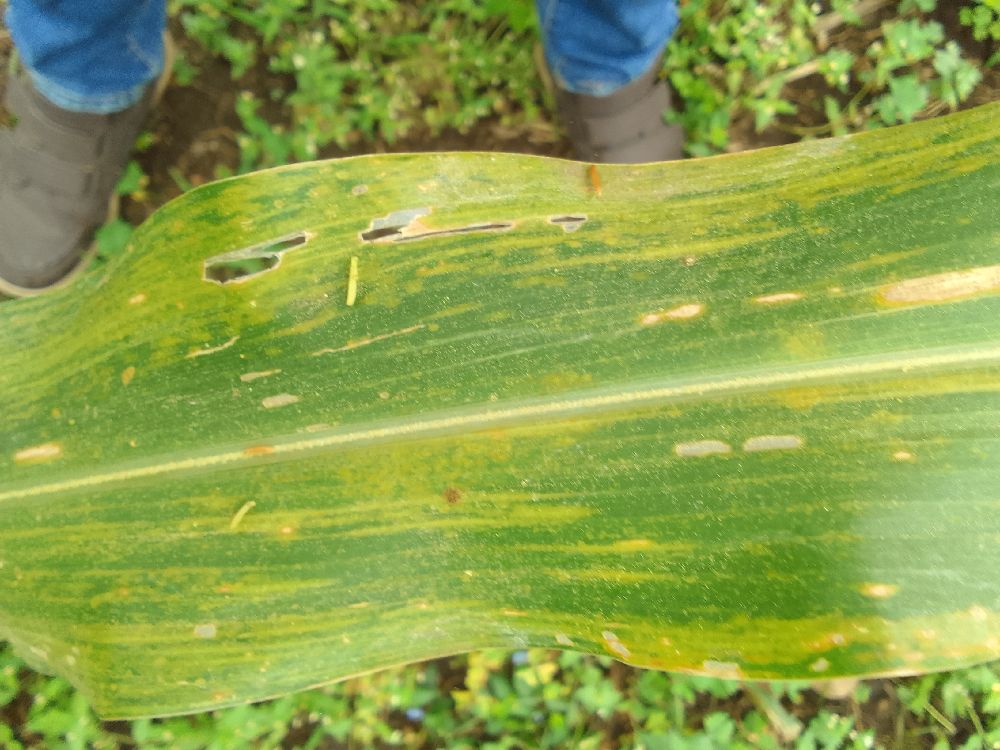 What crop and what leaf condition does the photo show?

maize, maize lethal necrosis
